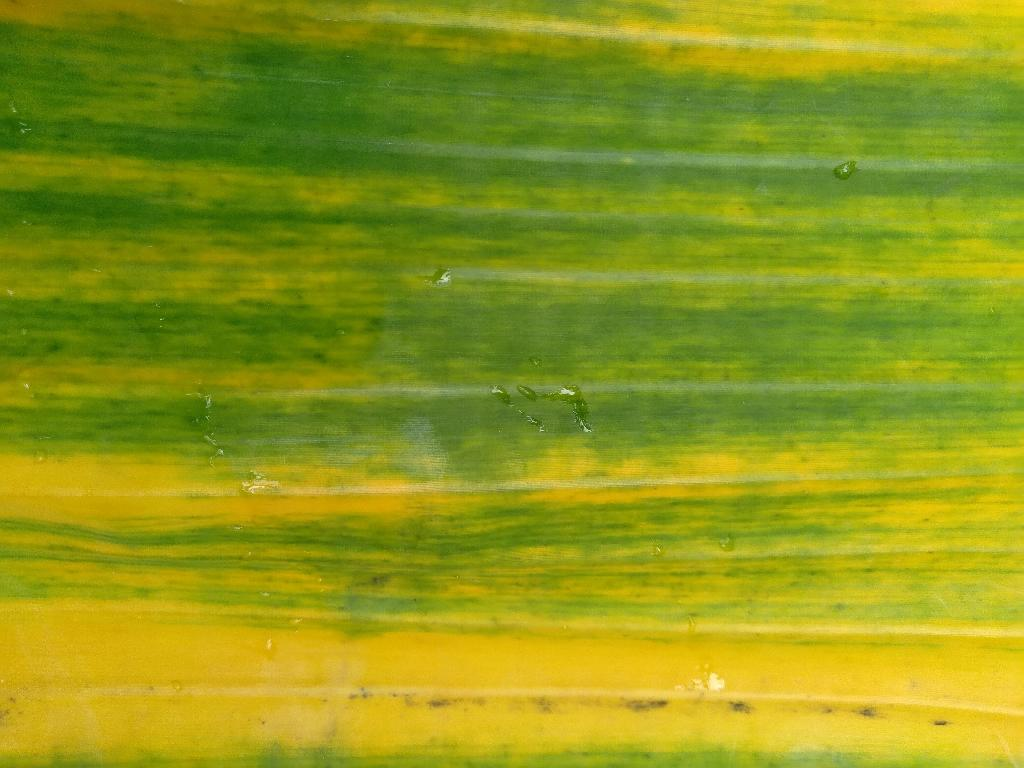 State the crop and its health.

banana, fusarium wilt race 1
